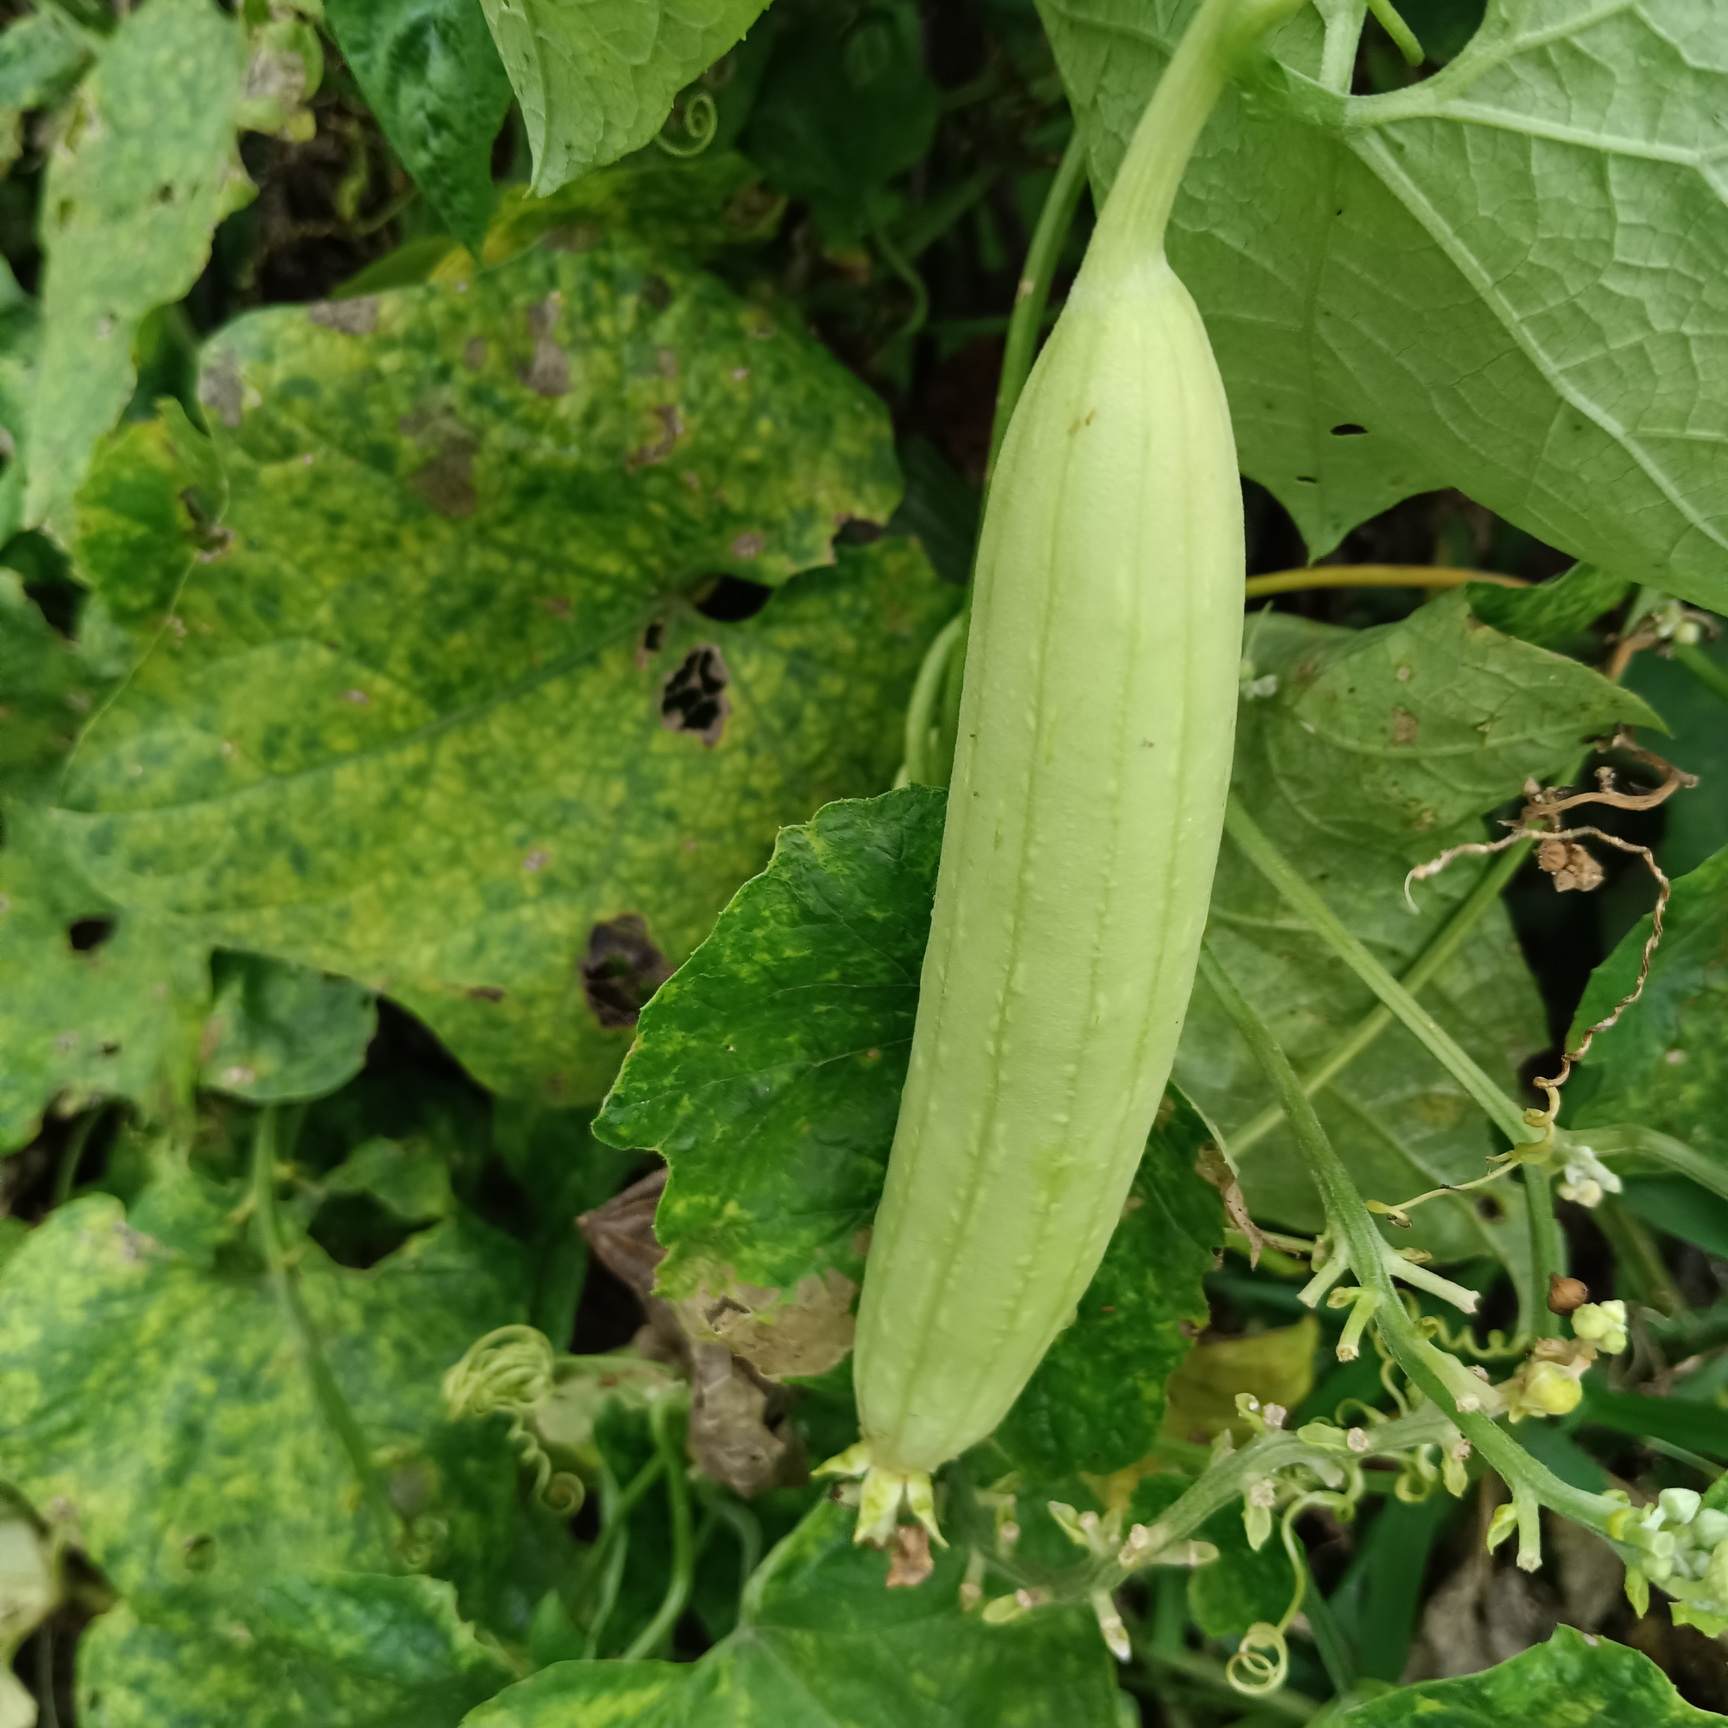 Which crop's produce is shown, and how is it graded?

luffa, fresh
